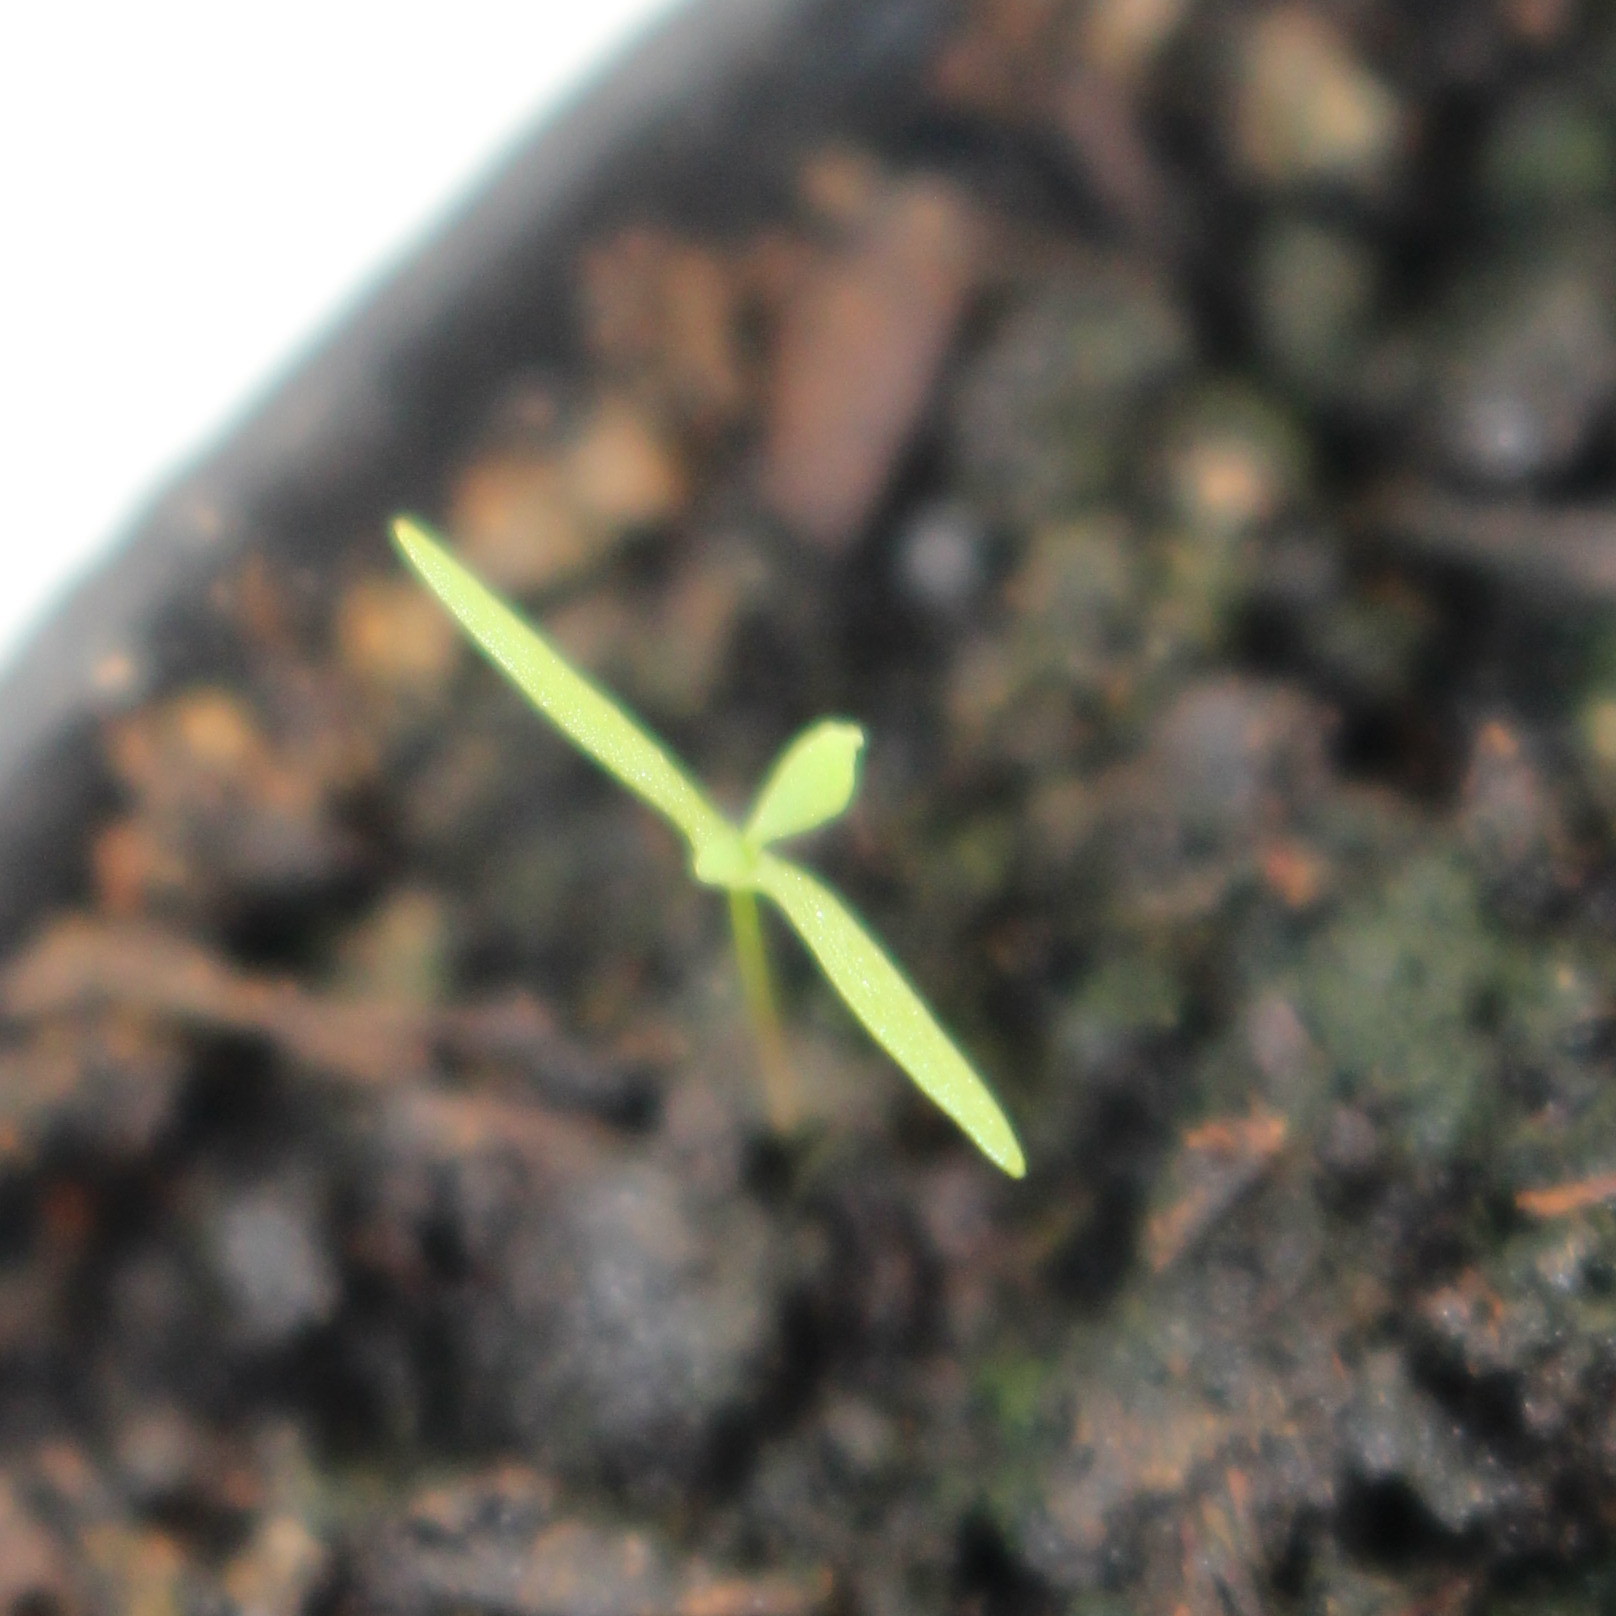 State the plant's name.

Papaver rhoeas
